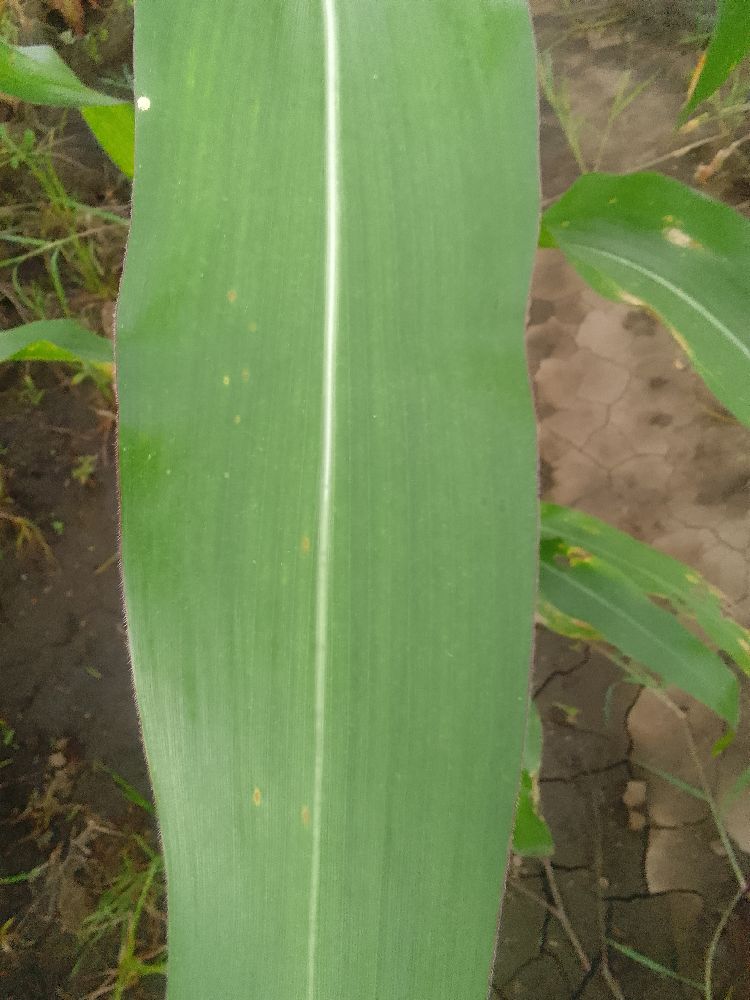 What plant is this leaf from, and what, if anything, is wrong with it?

common bean, healthy
